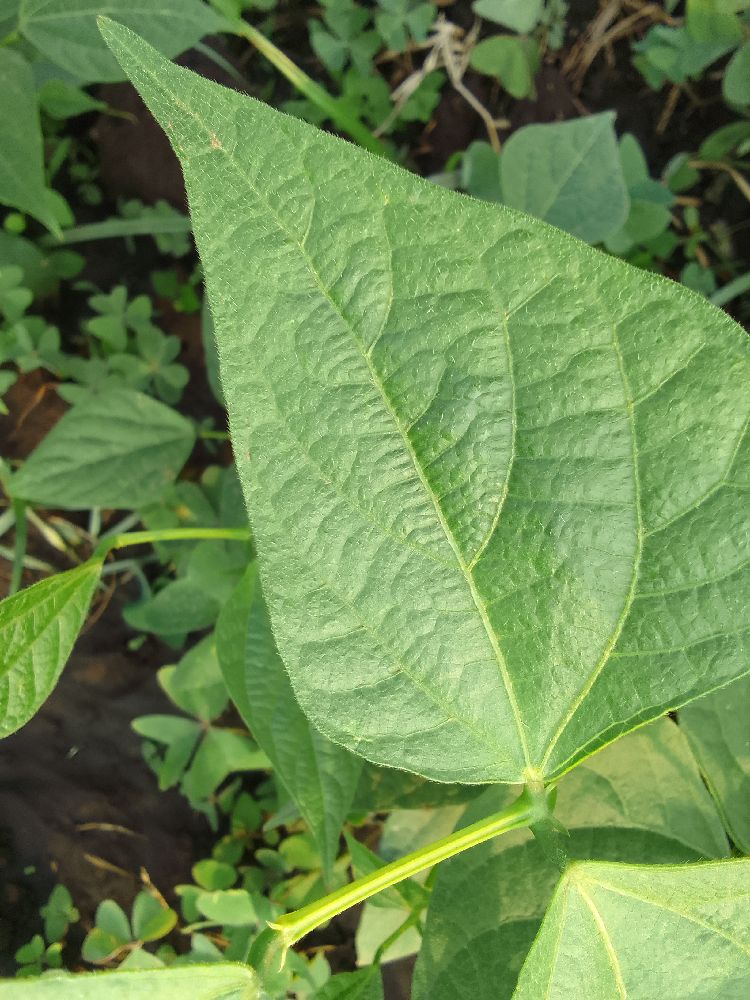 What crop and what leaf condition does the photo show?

common bean, healthy
